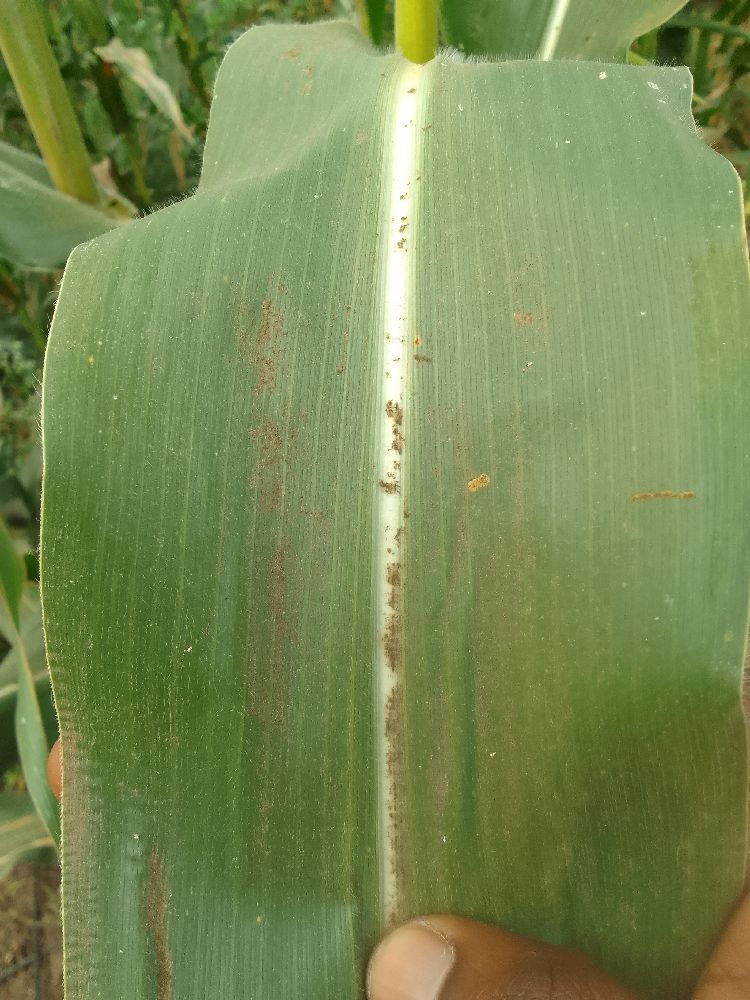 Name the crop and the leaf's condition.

maize, healthy
